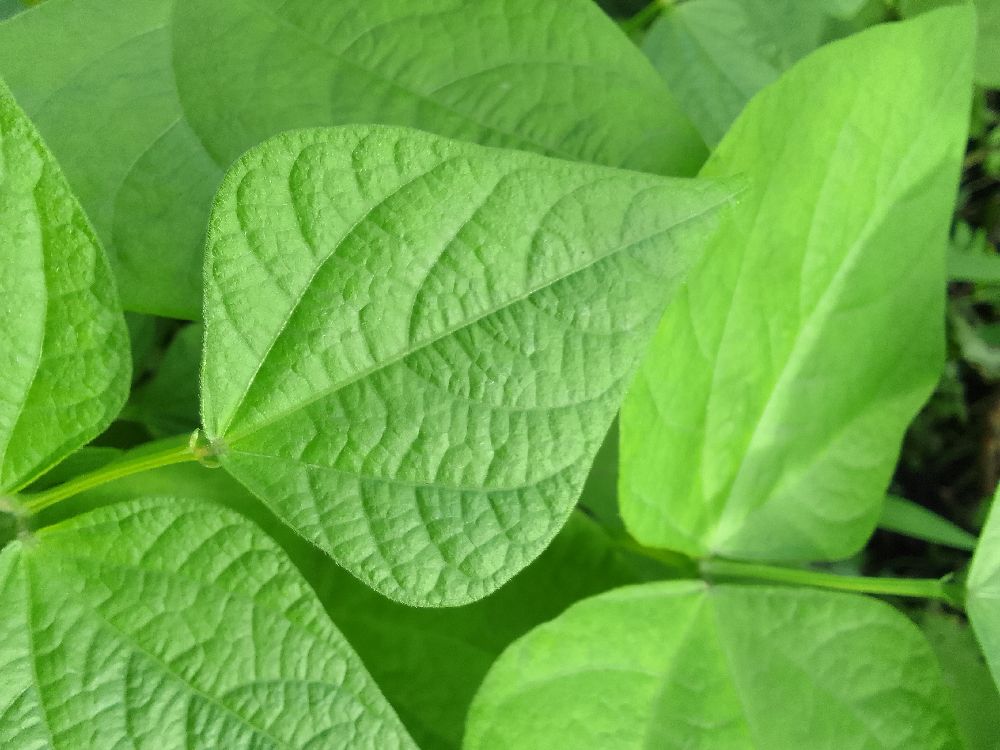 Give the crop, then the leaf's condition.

common bean, healthy
